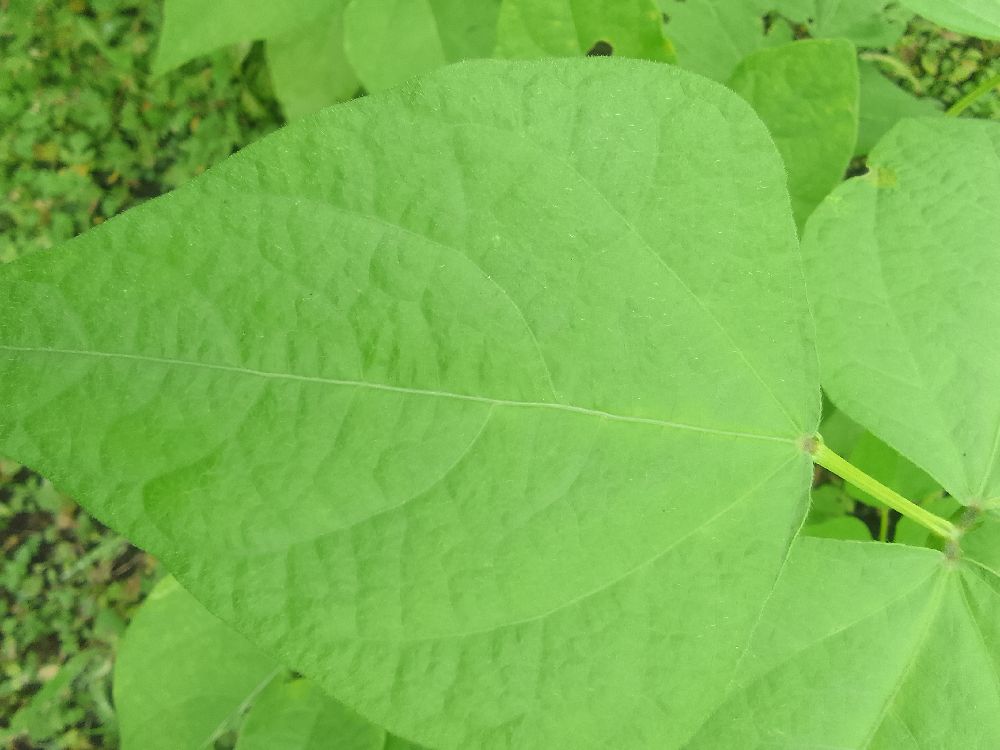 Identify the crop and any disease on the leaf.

common bean, healthy
